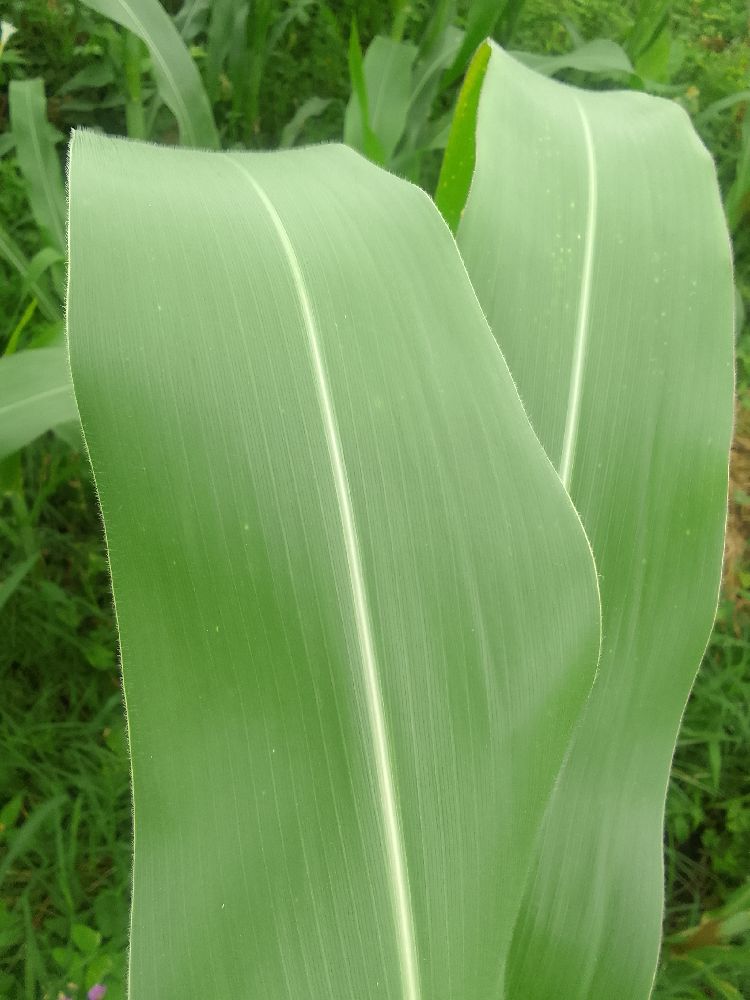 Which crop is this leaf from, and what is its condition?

maize, healthy
